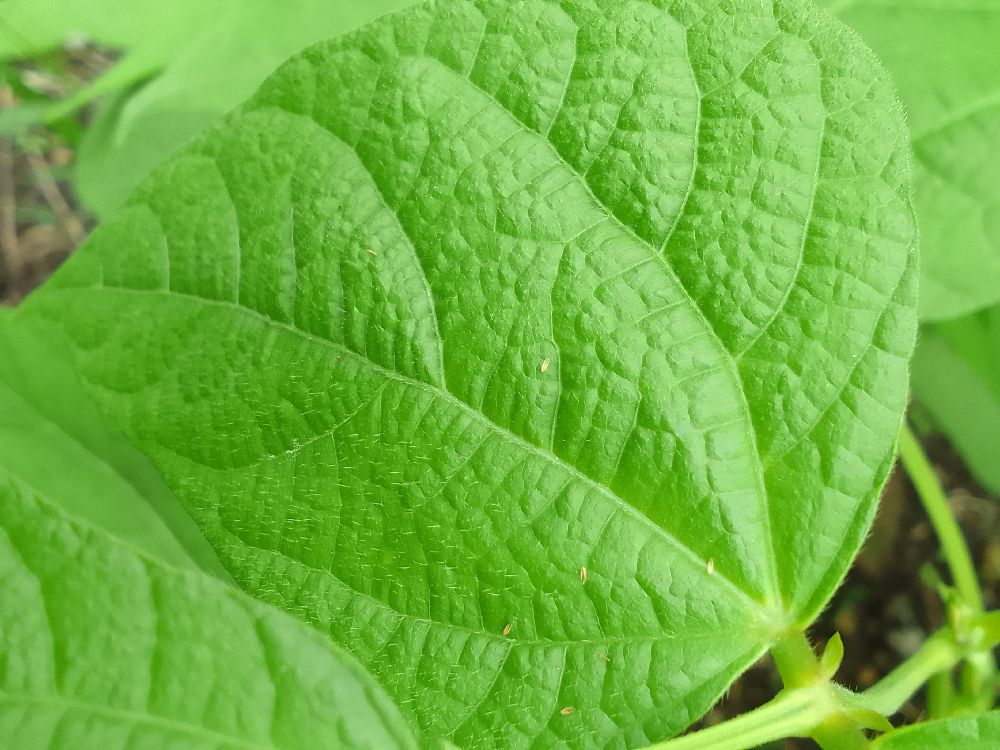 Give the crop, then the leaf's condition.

common bean, healthy
